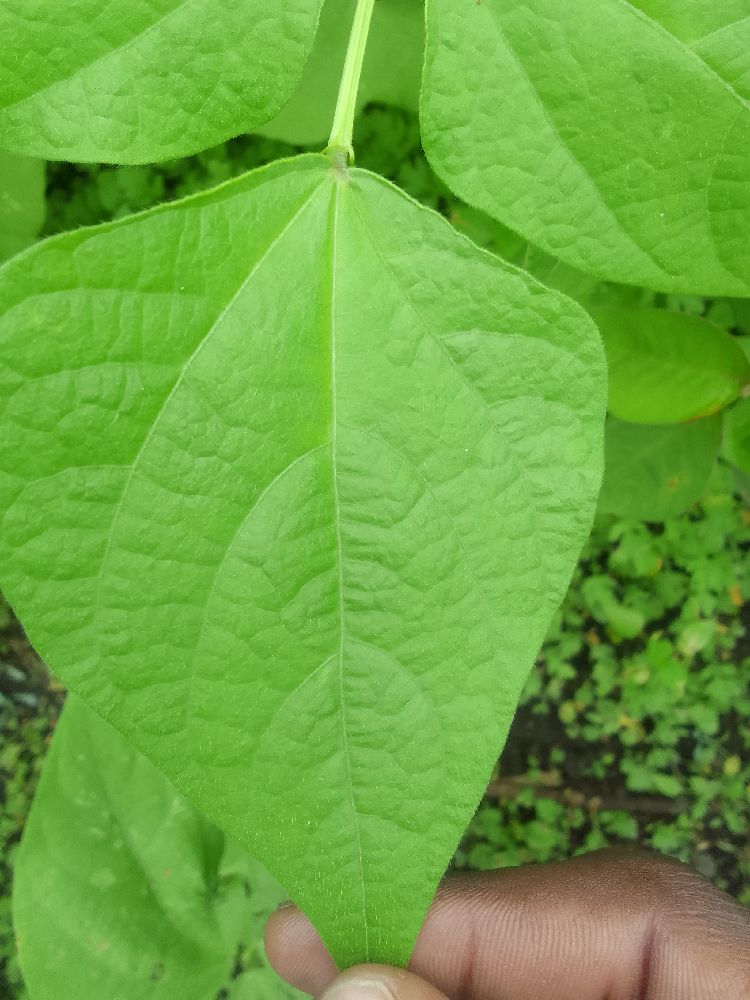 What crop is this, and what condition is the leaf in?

common bean, healthy
